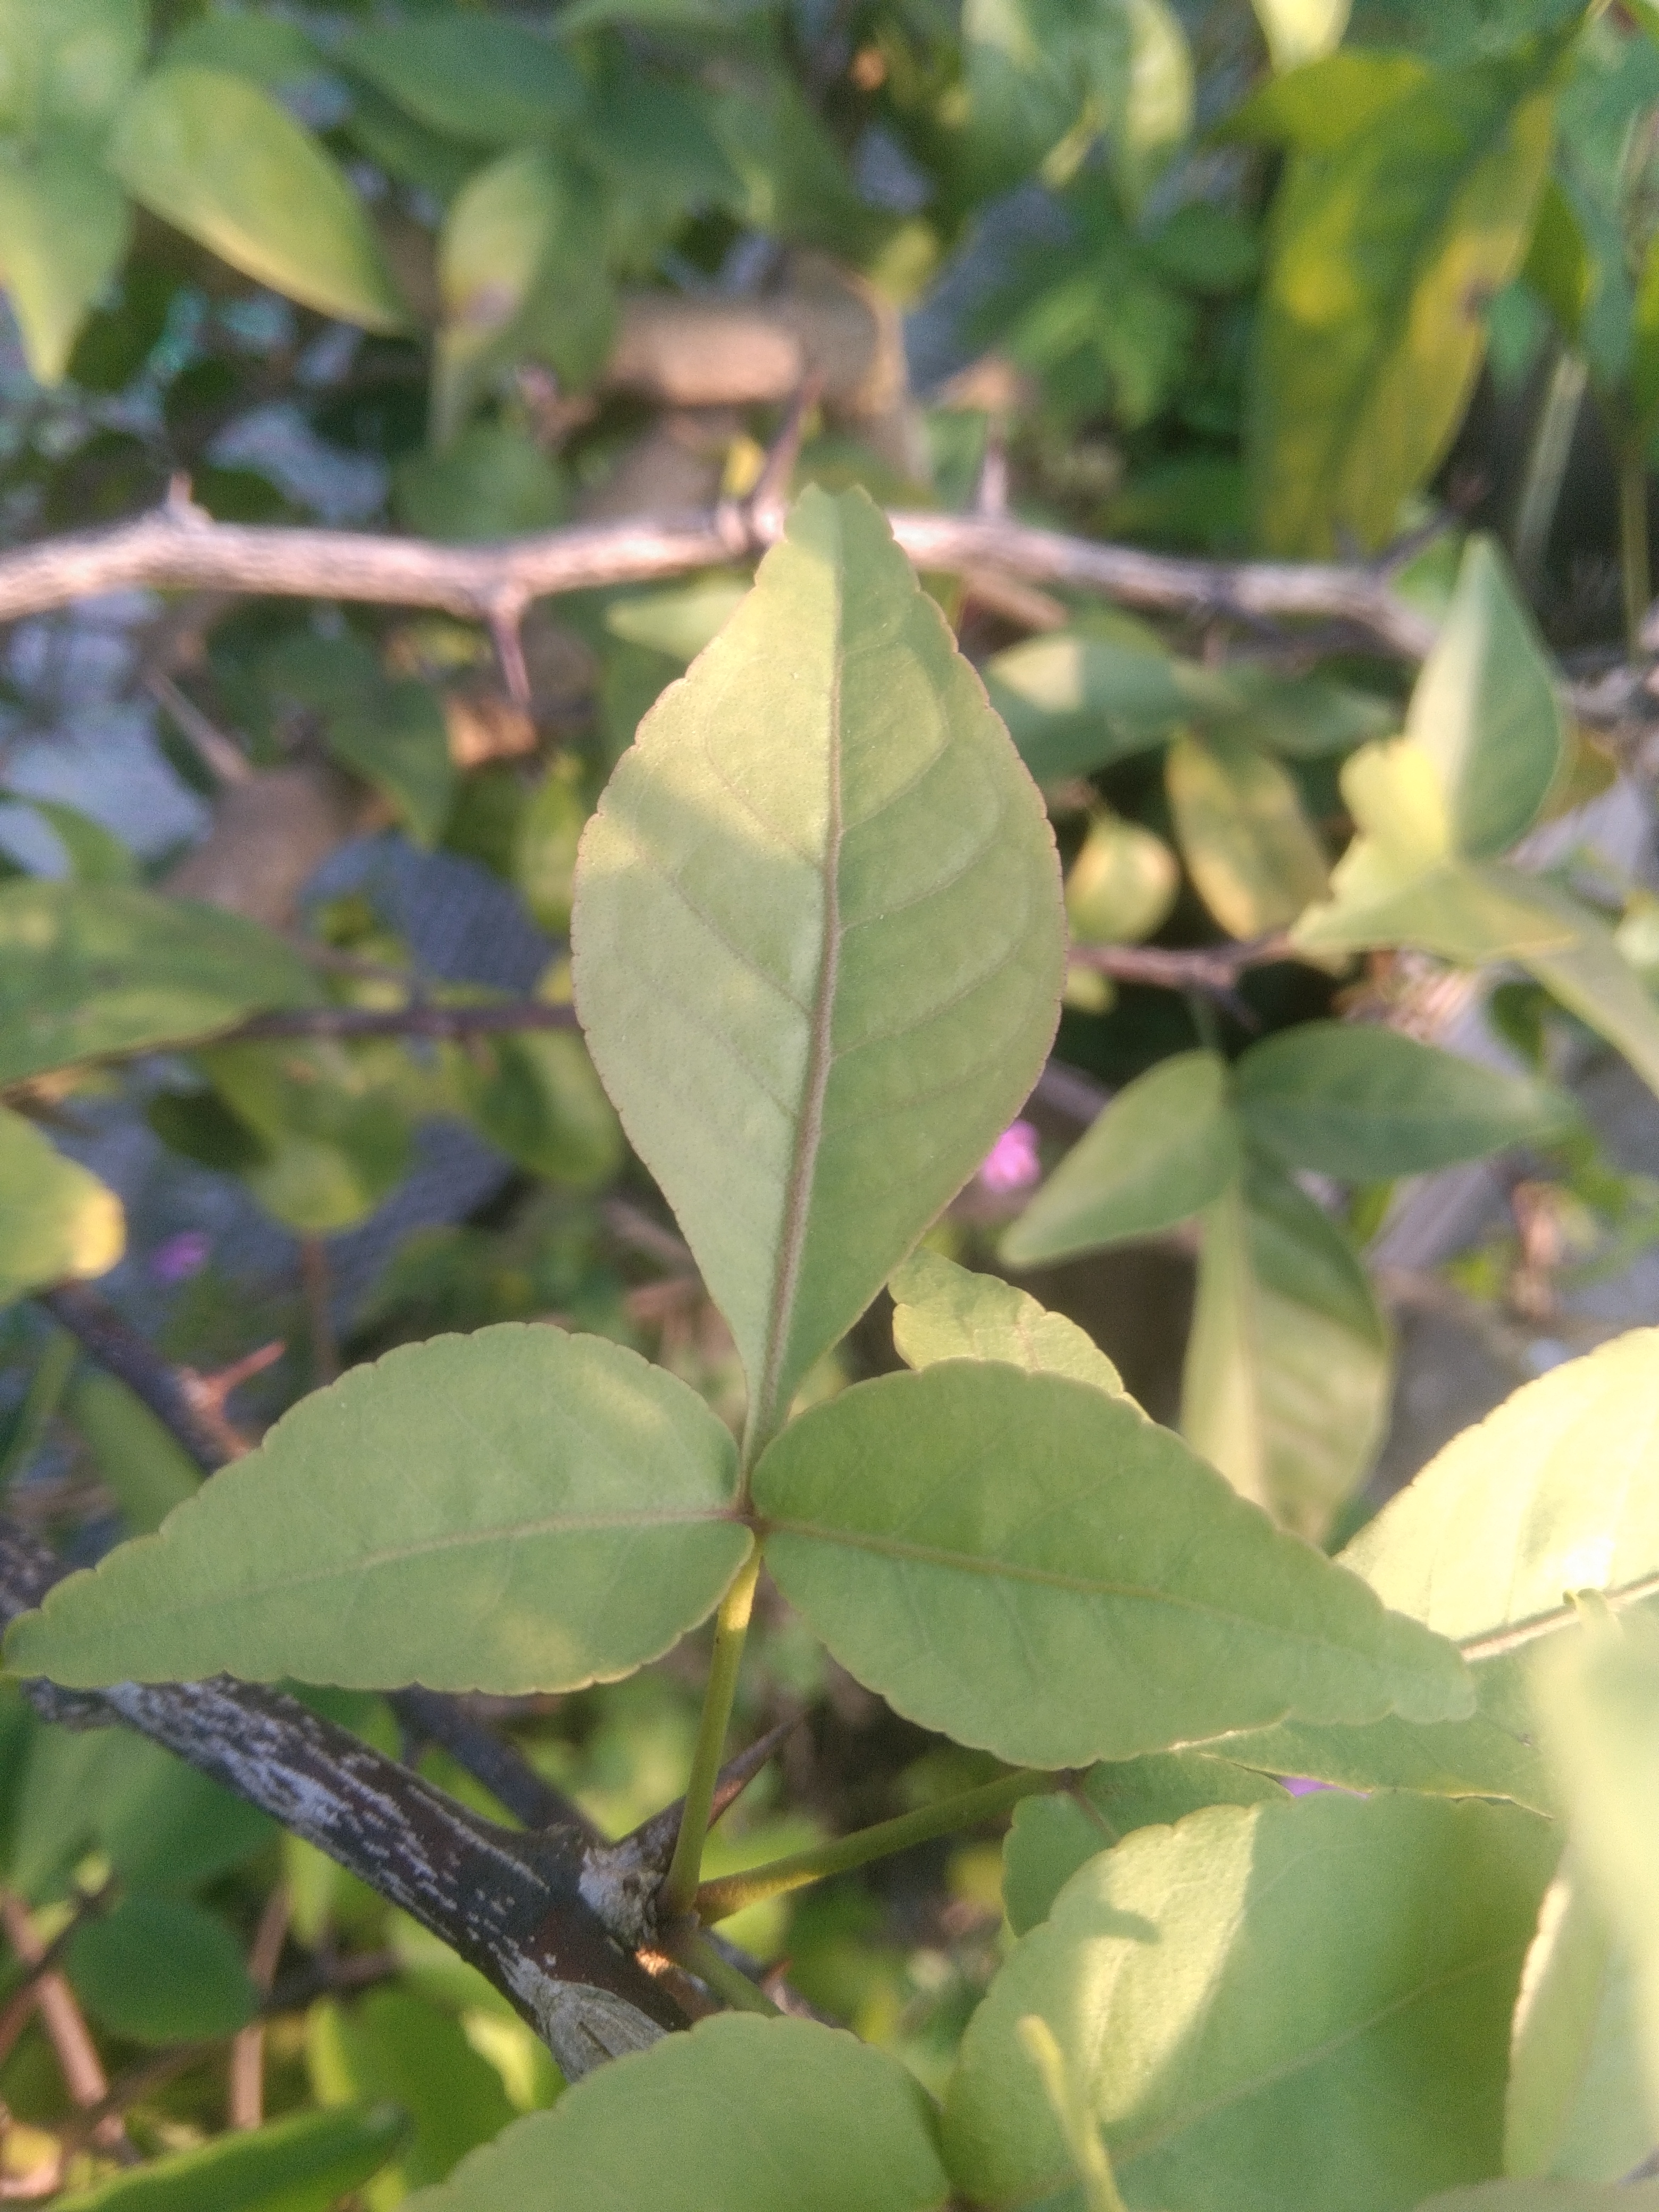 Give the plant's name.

wood apple
